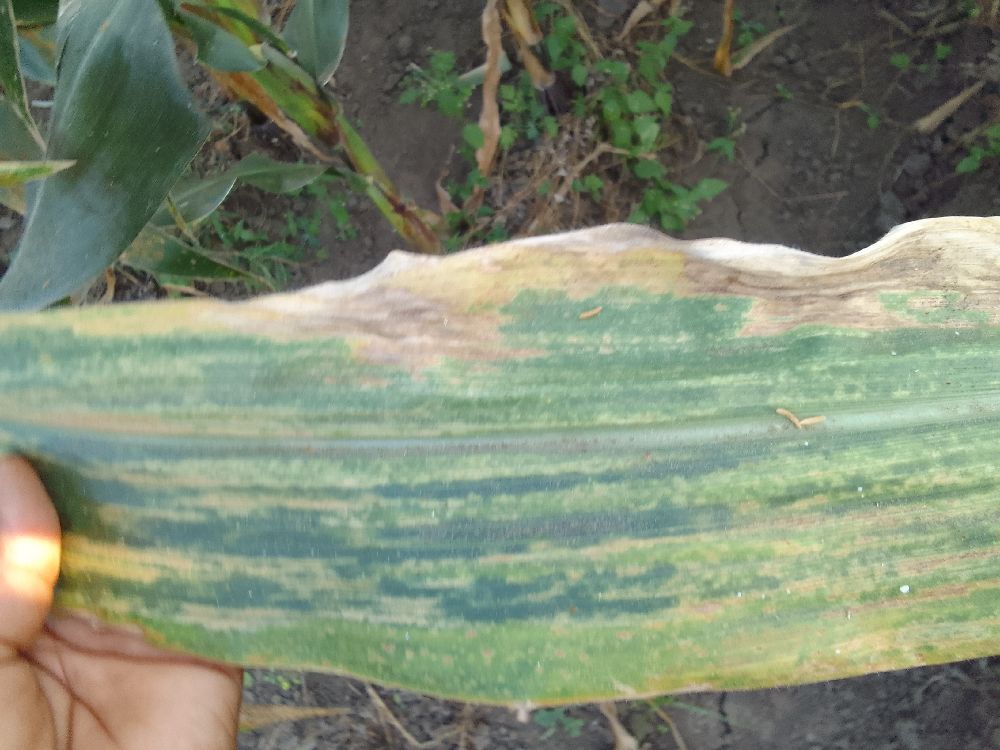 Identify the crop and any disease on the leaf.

maize, maize lethal necrosis
